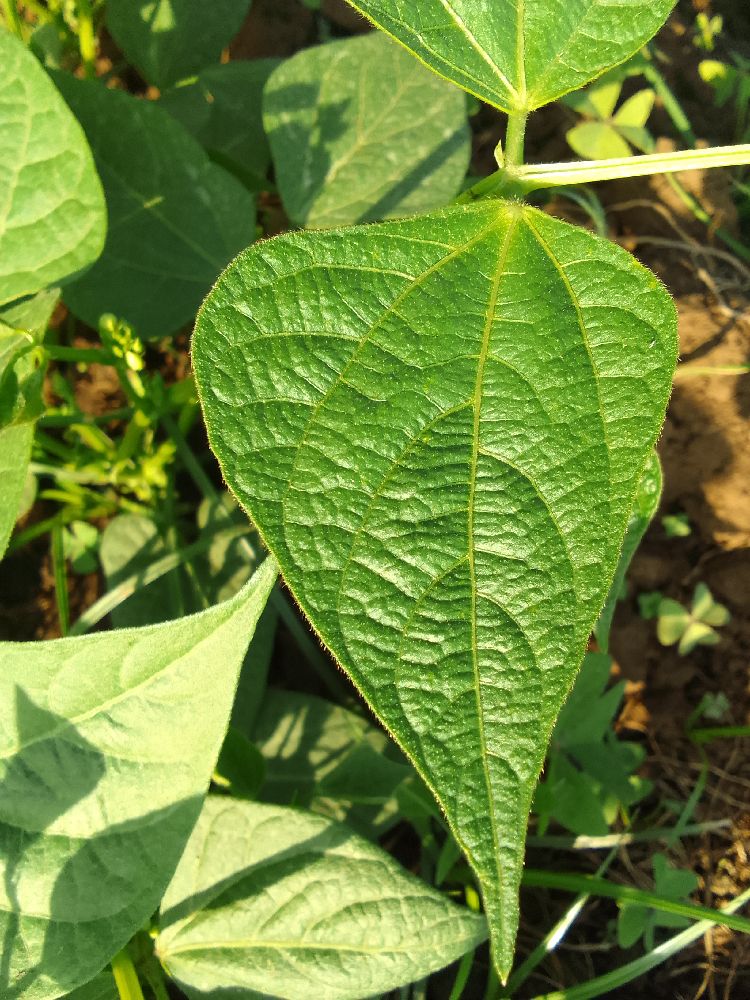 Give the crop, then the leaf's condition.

common bean, healthy
